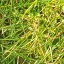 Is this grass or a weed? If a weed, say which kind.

grass
